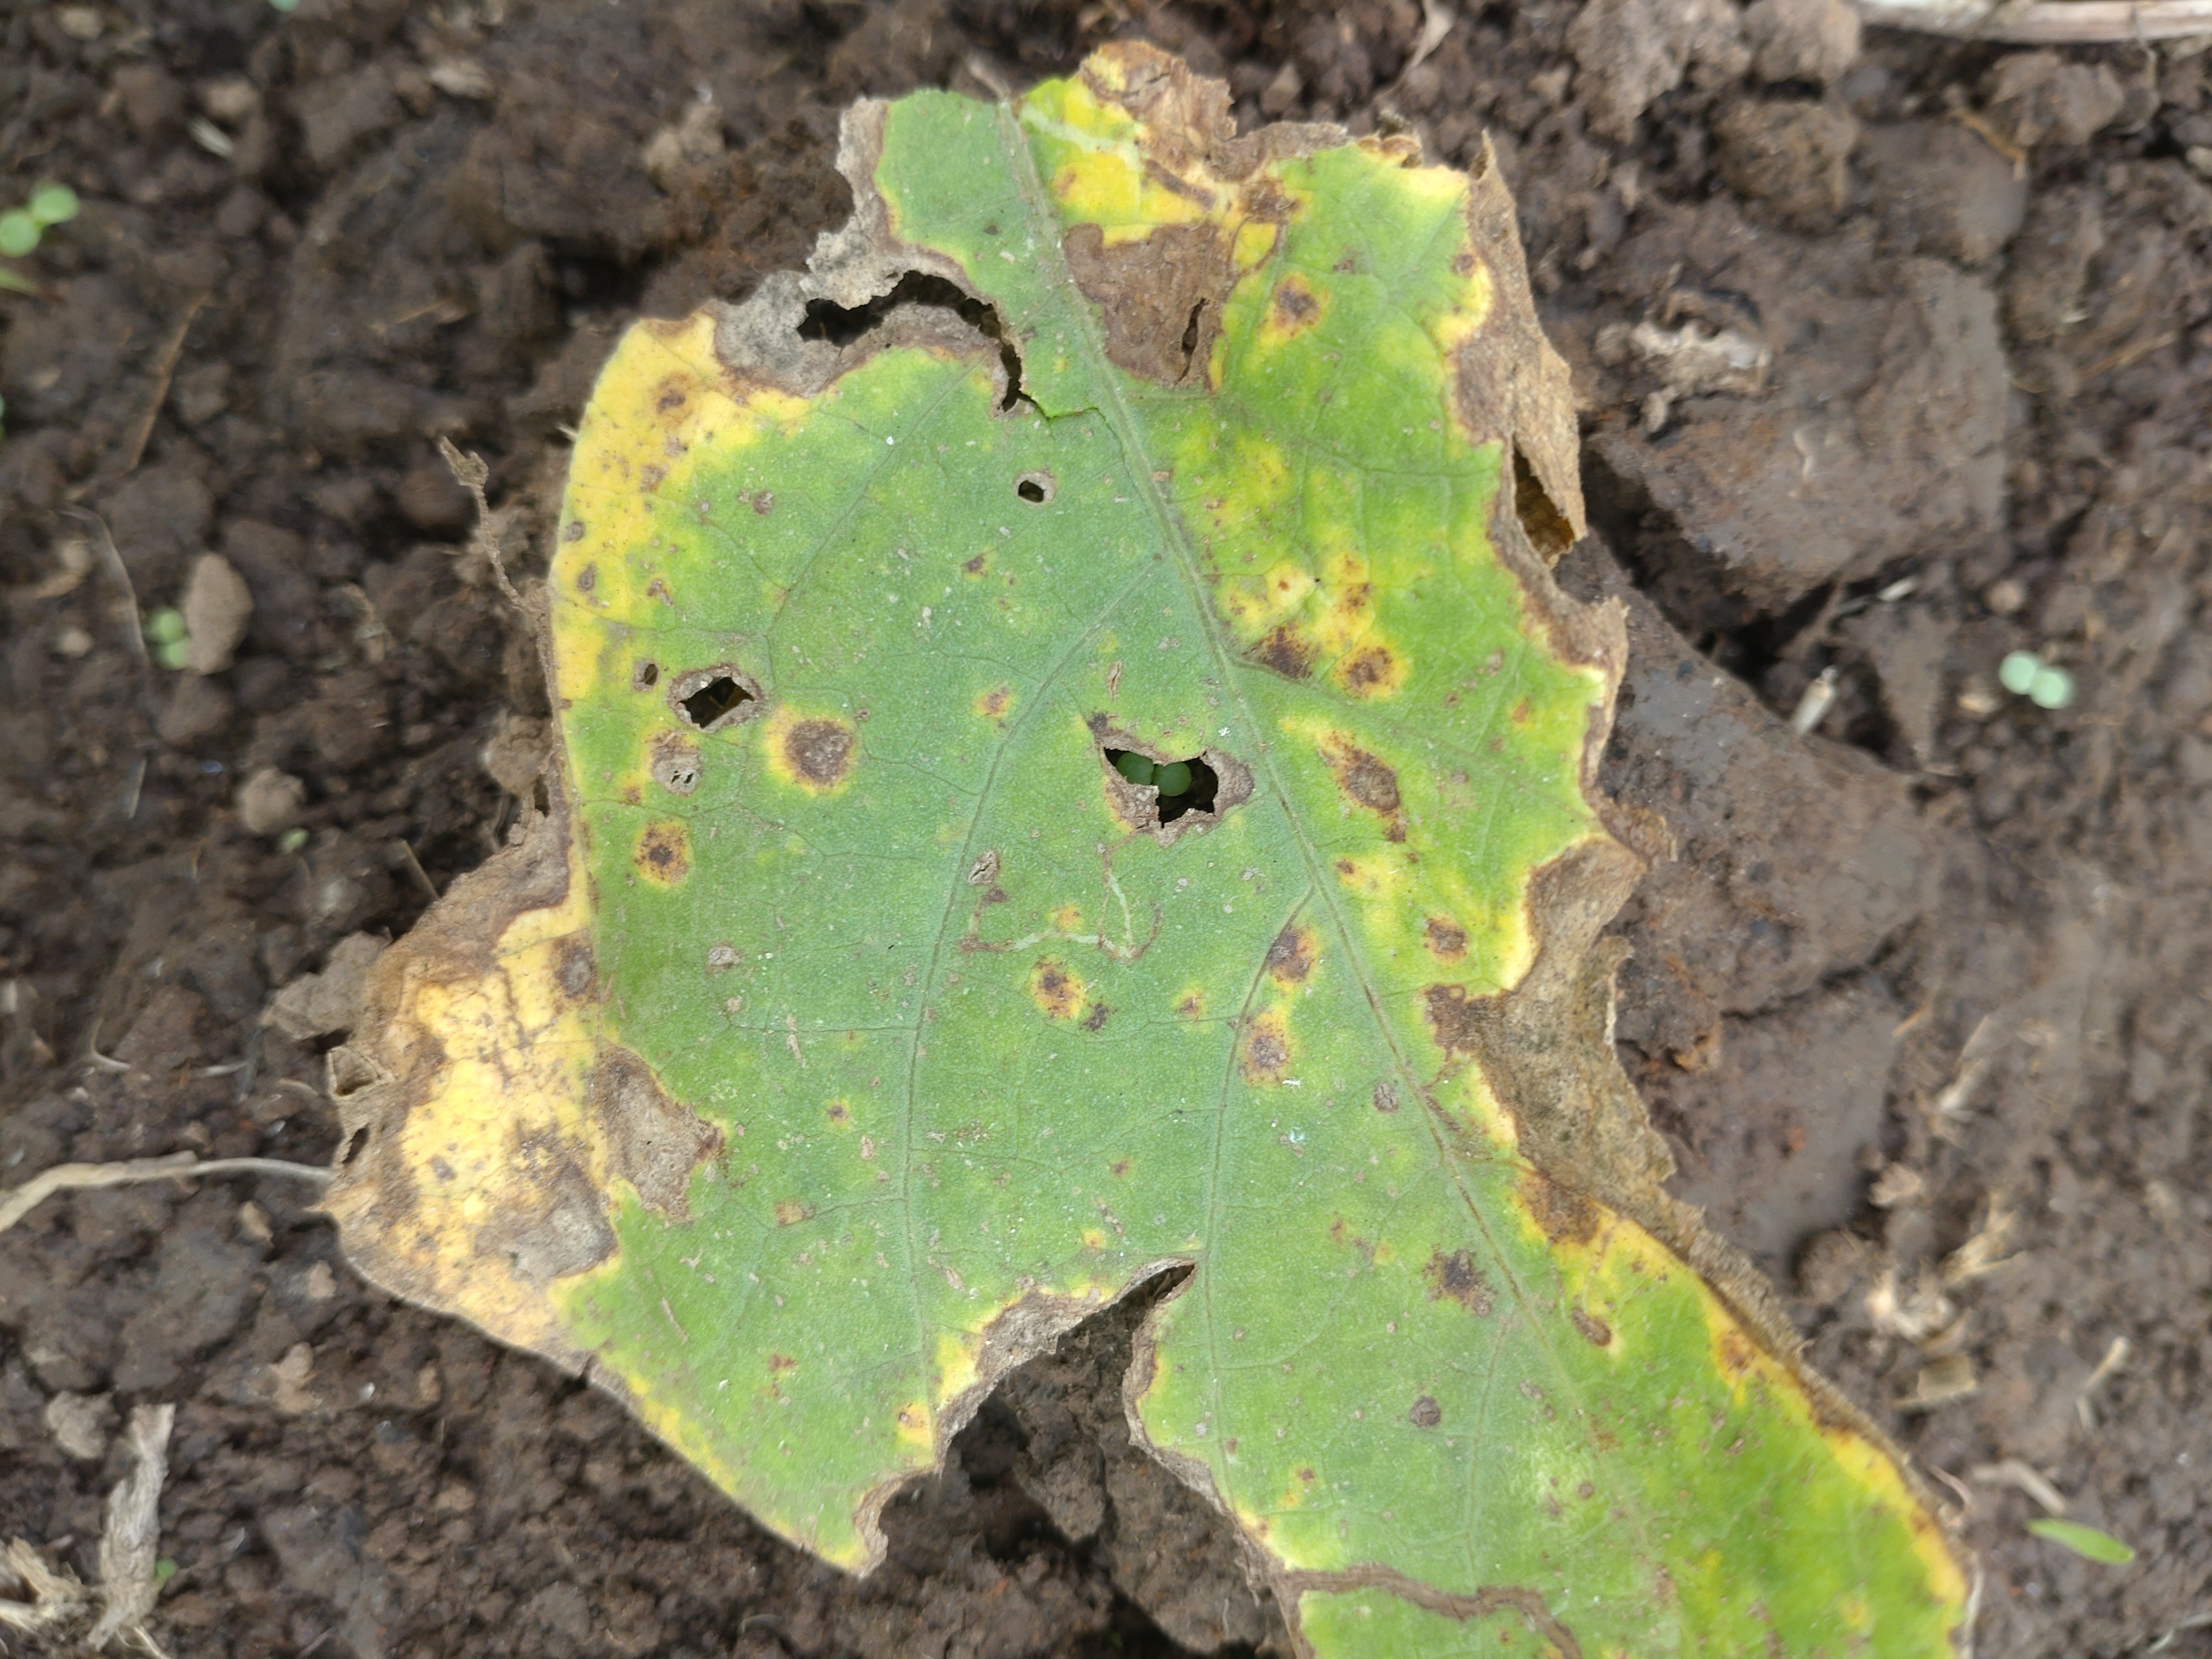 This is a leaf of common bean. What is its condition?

rust
